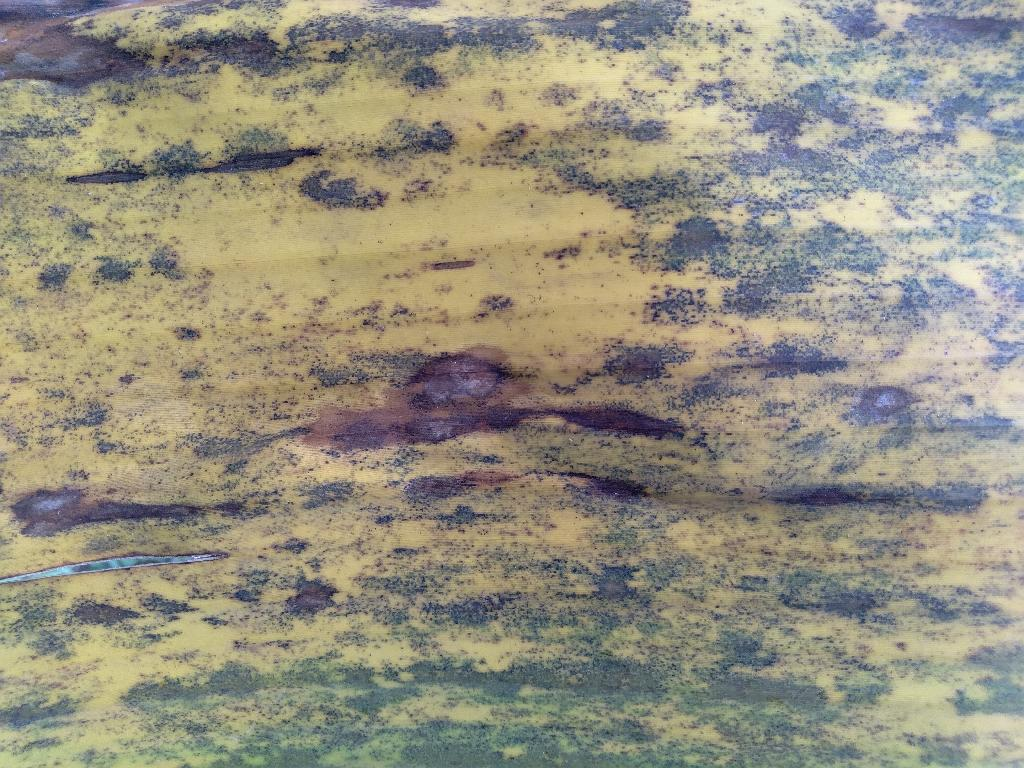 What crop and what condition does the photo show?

banana, black sigatoka
